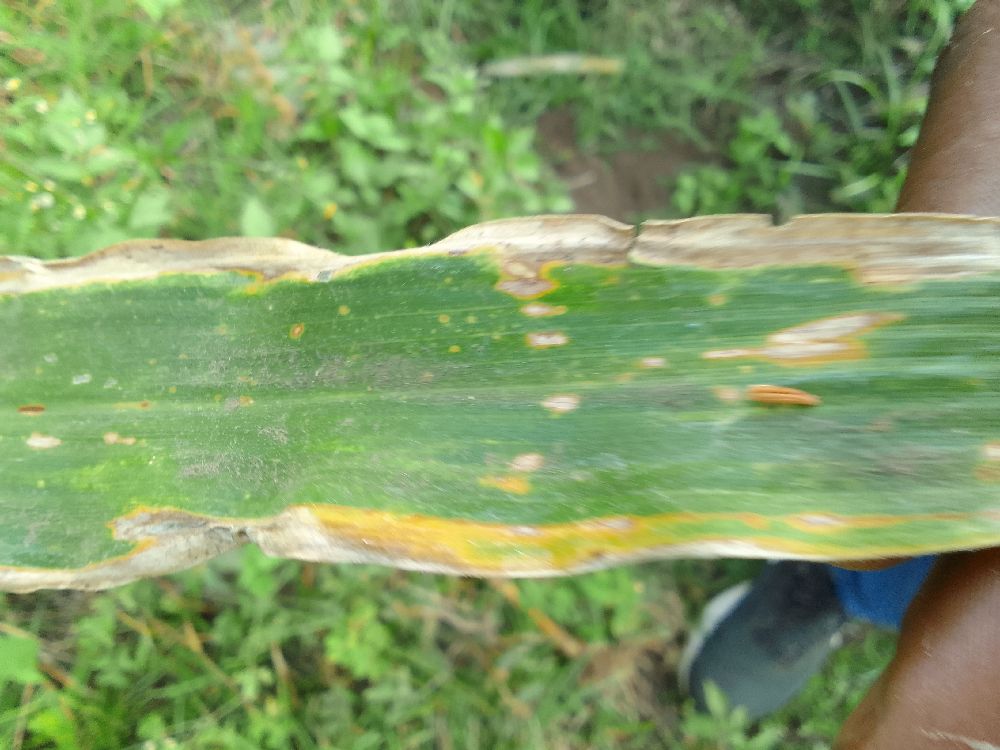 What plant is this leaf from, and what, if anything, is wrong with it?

maize, maize lethal necrosis
